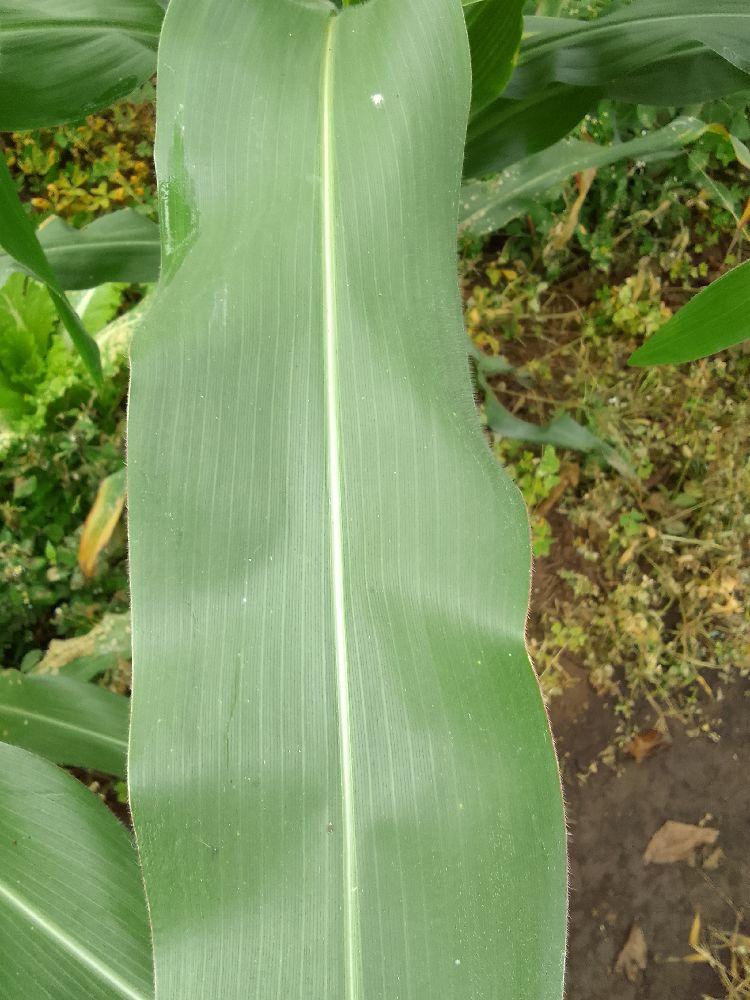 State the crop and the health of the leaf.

maize, healthy
